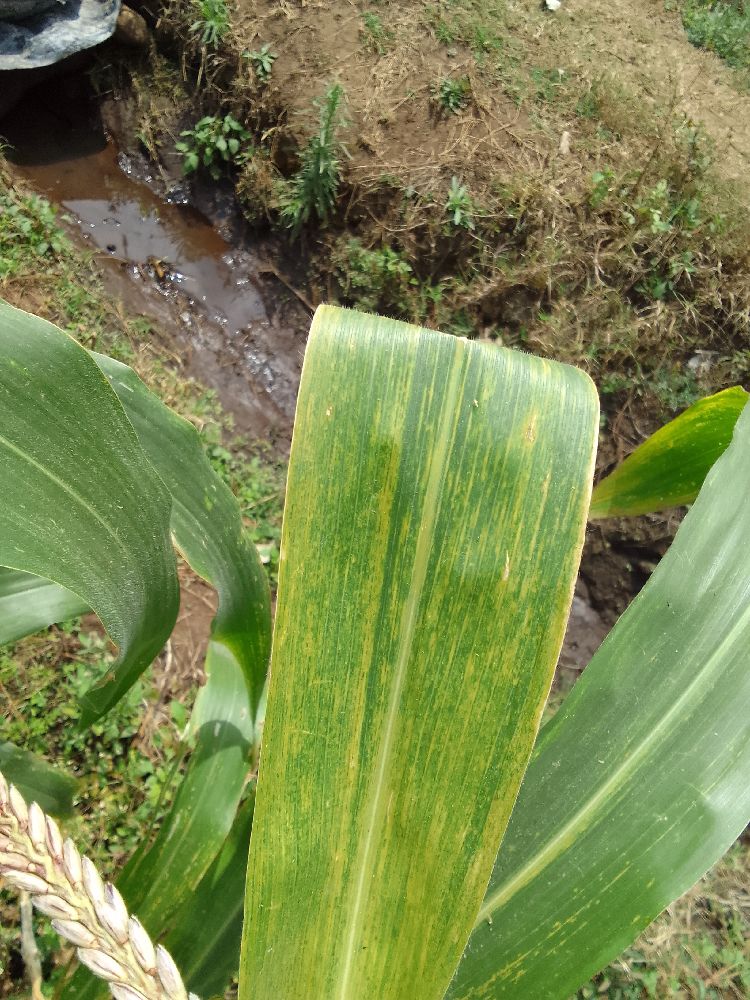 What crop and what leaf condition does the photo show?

maize, maize lethal necrosis
